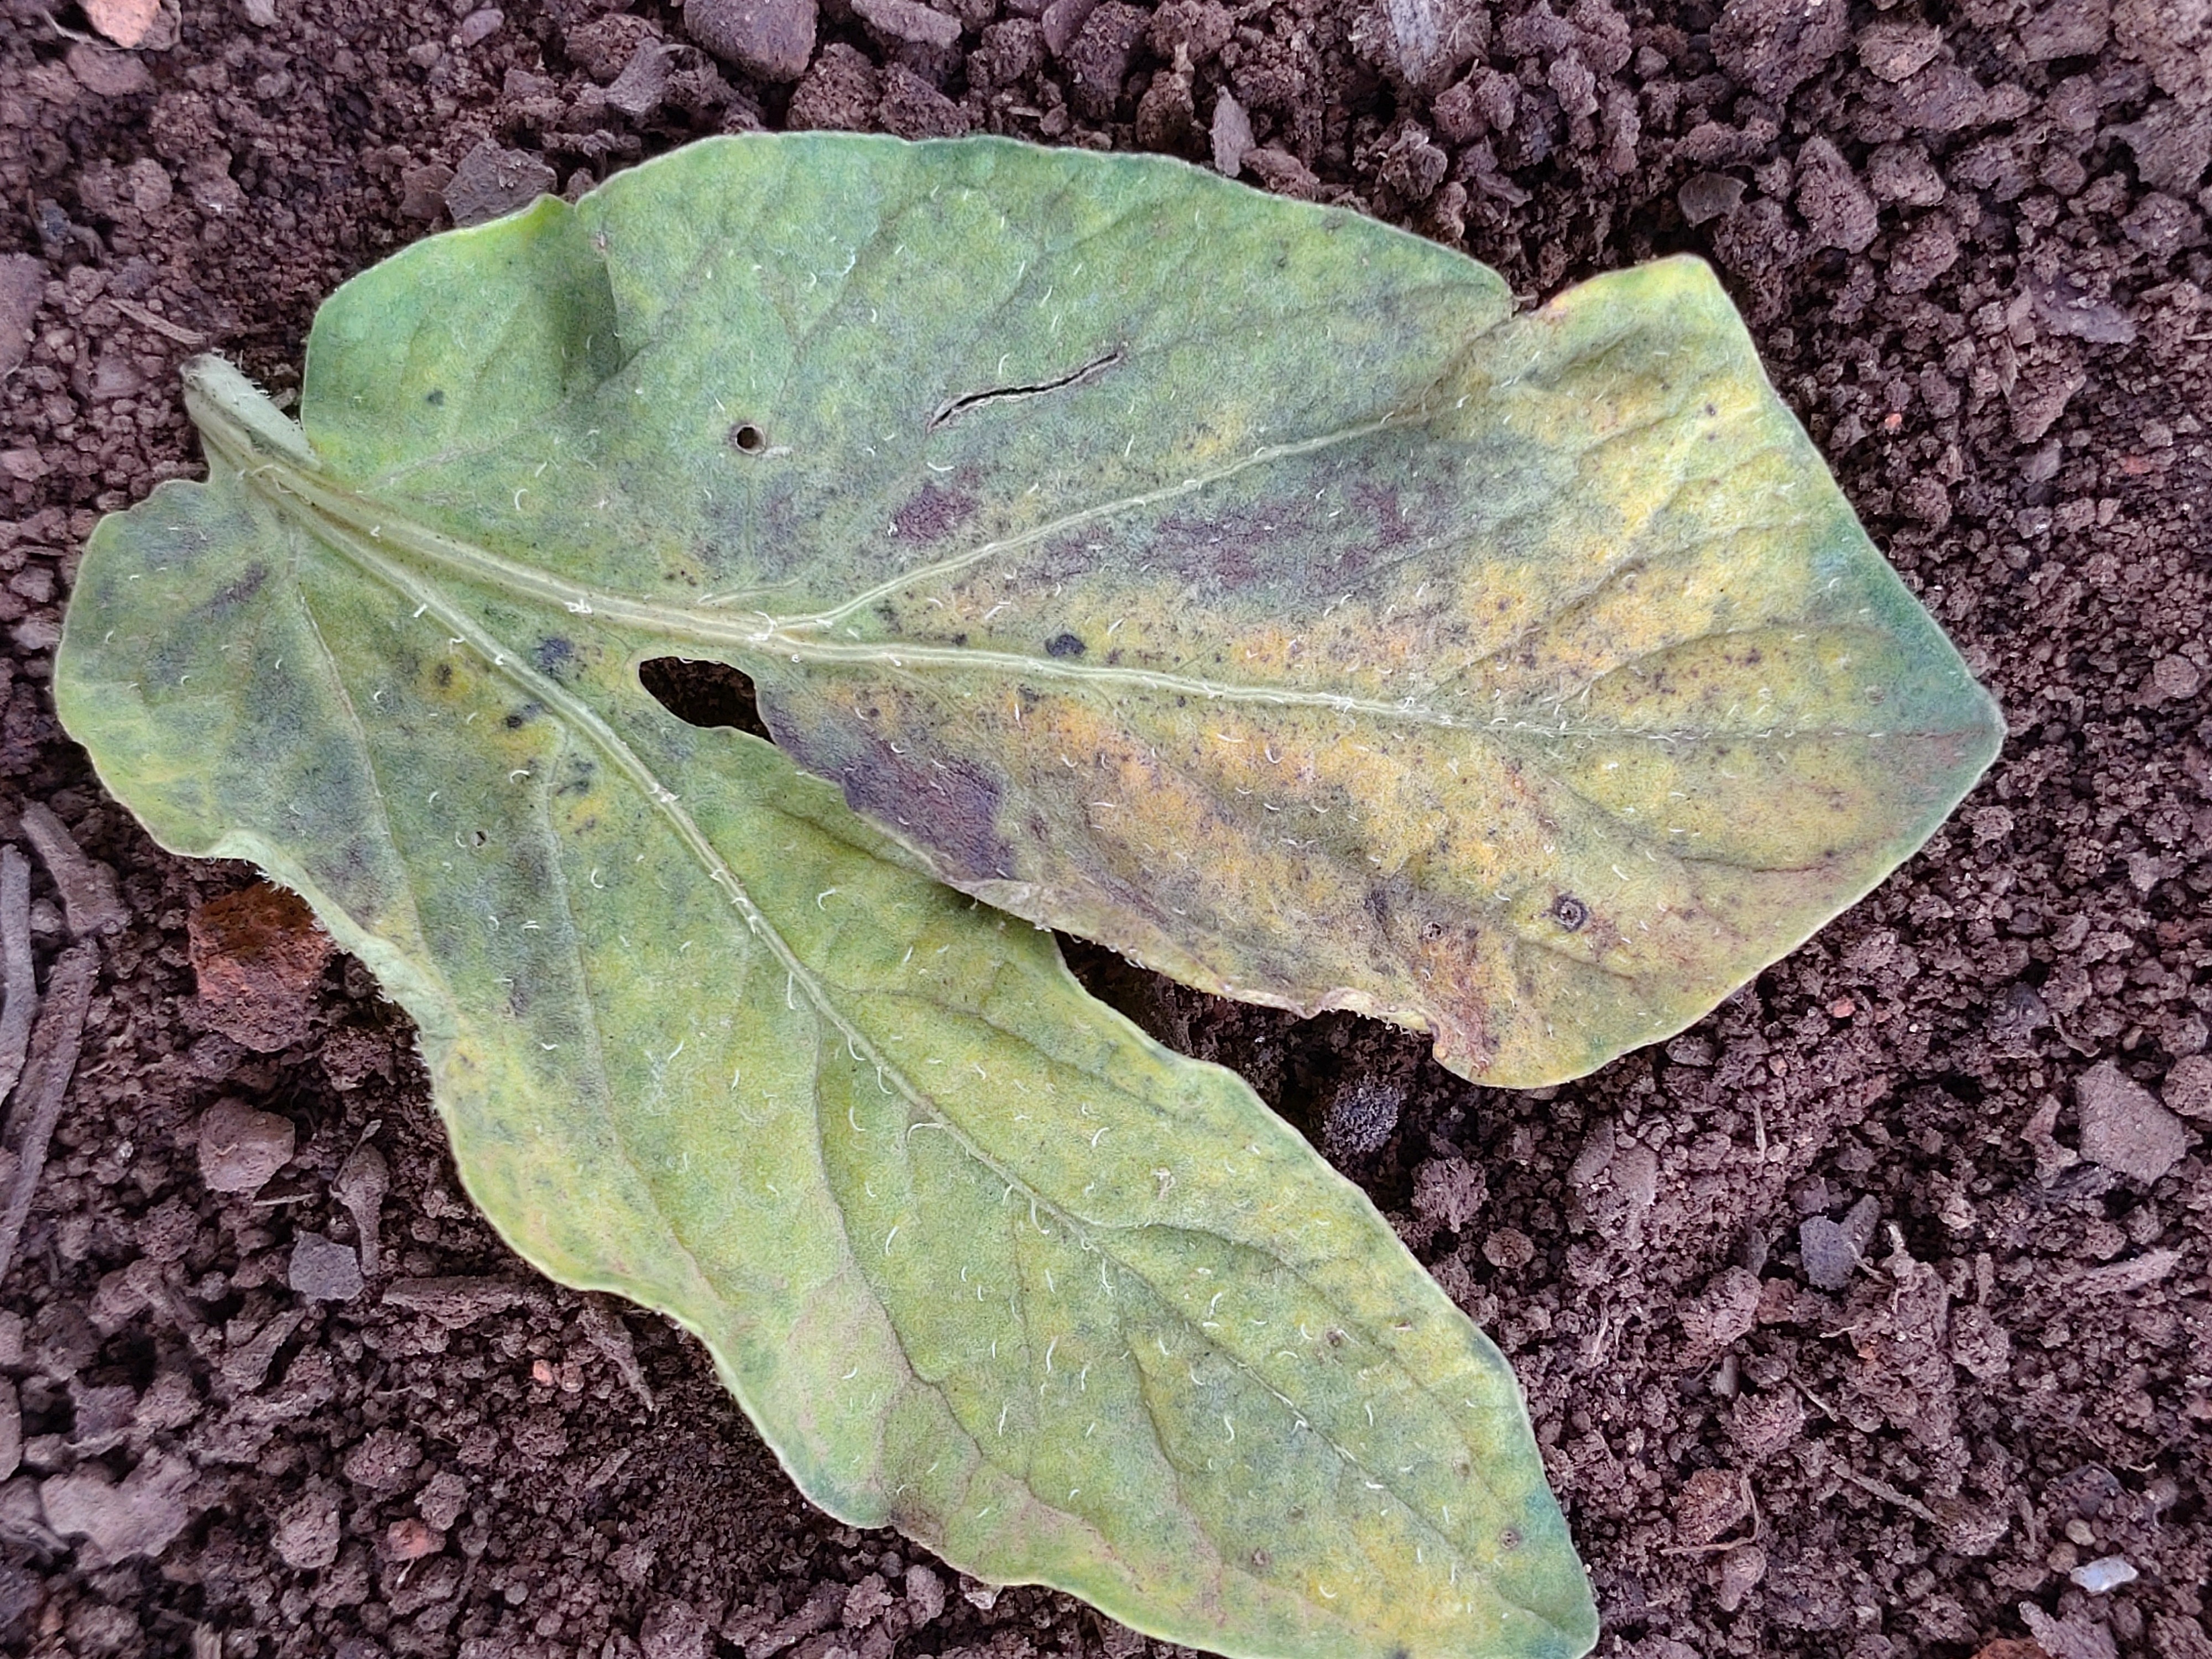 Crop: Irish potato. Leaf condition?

late blight
